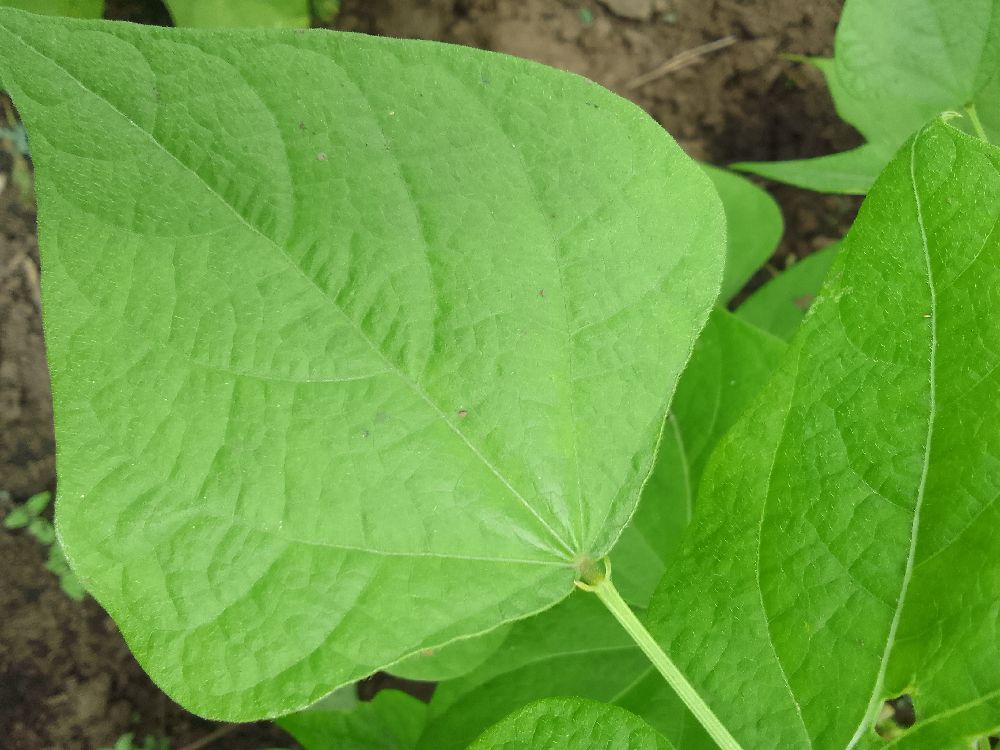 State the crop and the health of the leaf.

common bean, healthy
